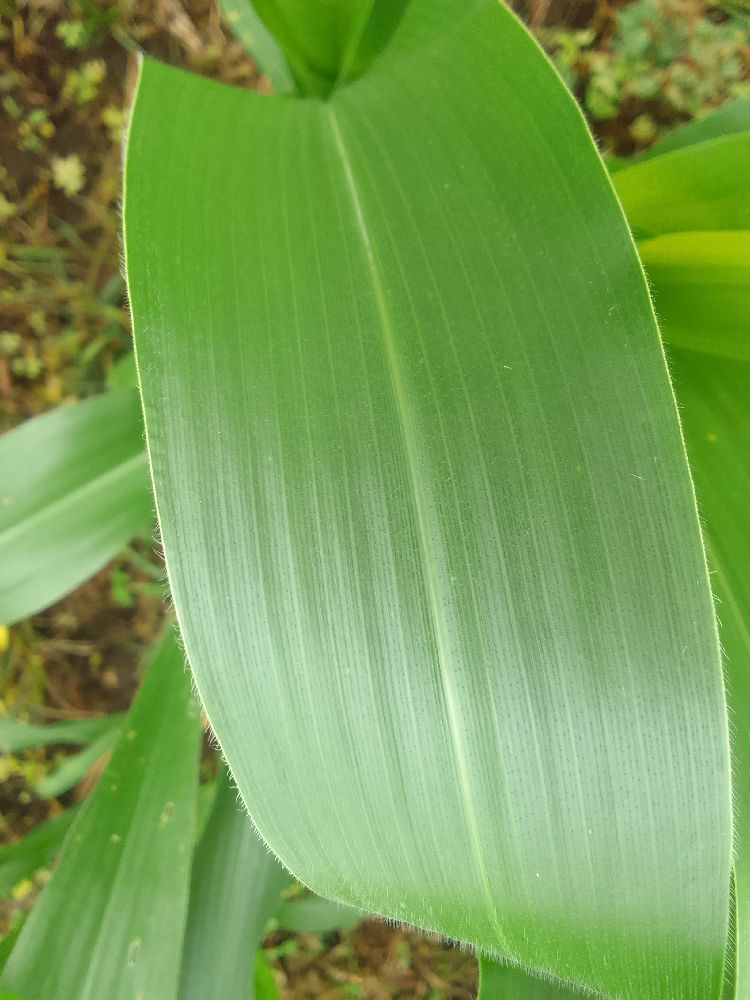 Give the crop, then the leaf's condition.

maize, healthy
